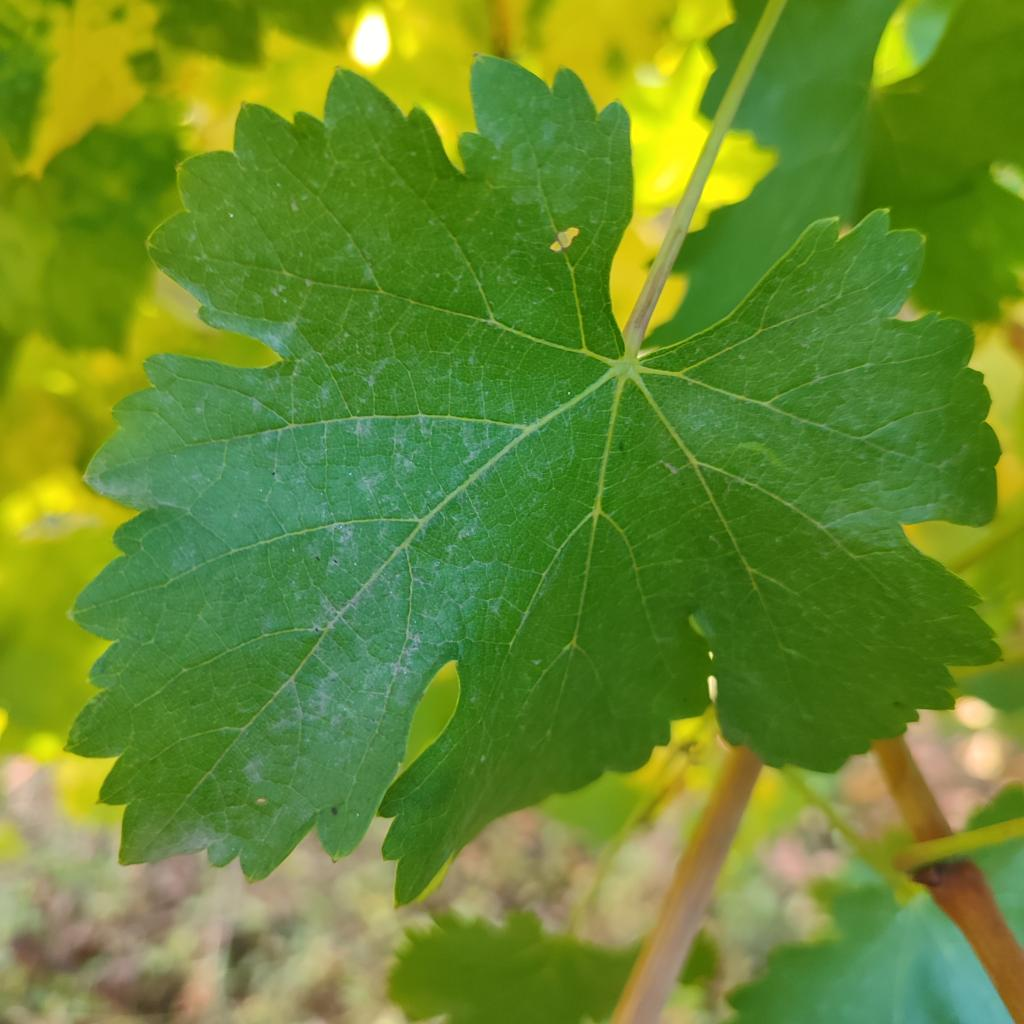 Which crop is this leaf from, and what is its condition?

grapevine, powdery mildew
